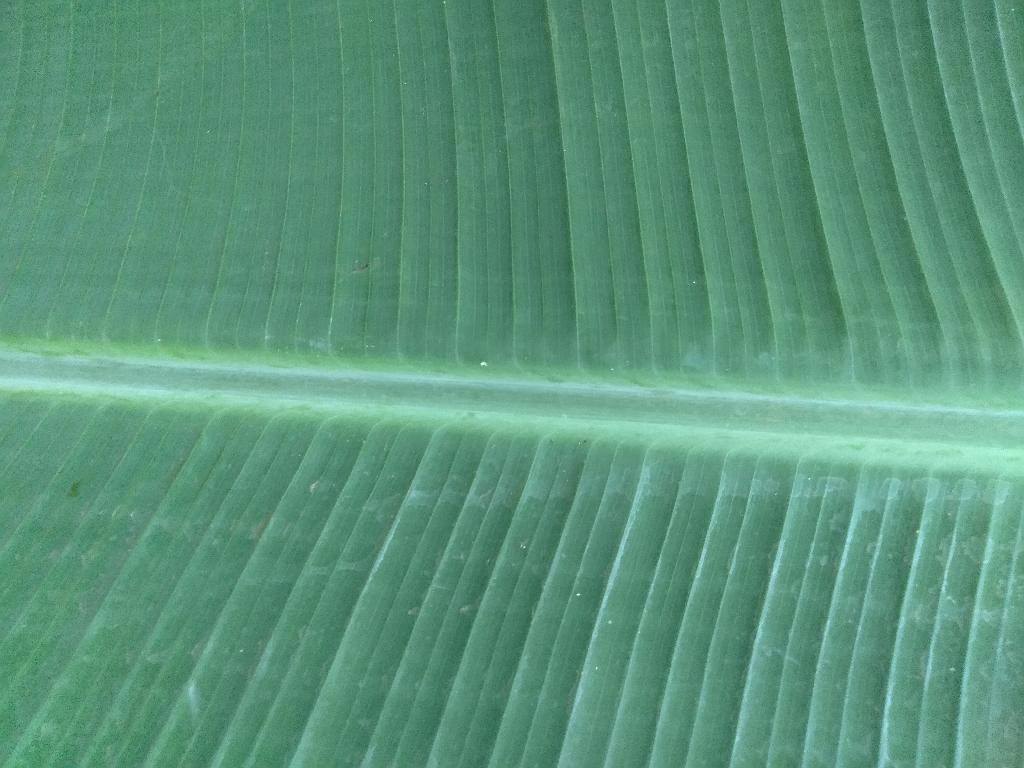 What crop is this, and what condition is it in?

banana, healthy
